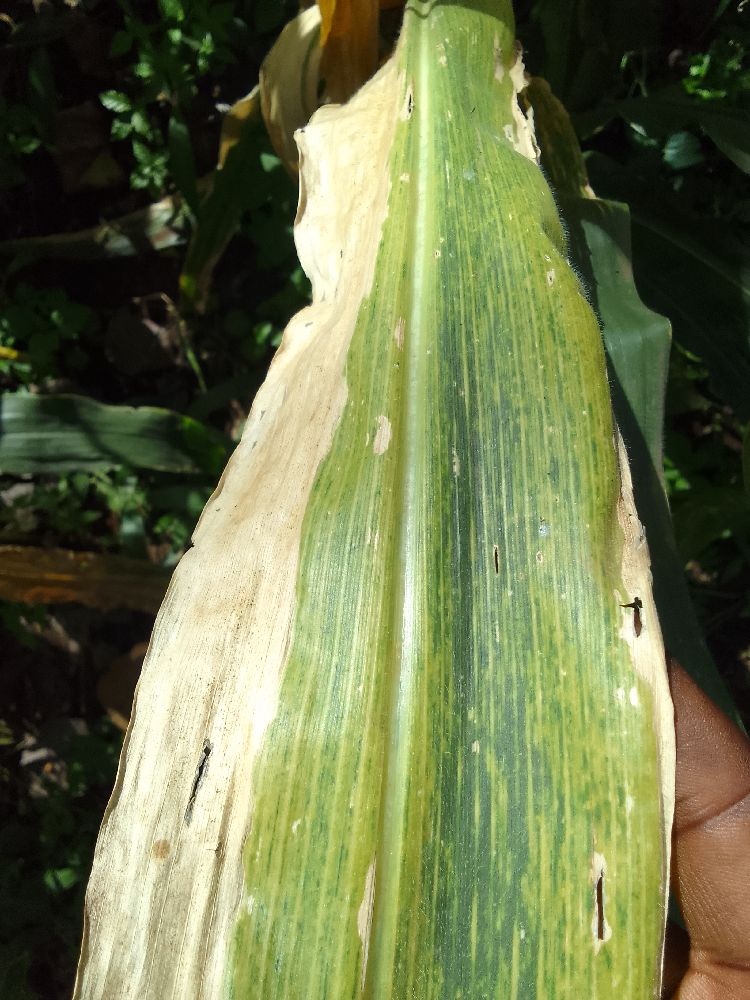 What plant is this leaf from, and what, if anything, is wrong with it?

maize, maize lethal necrosis
